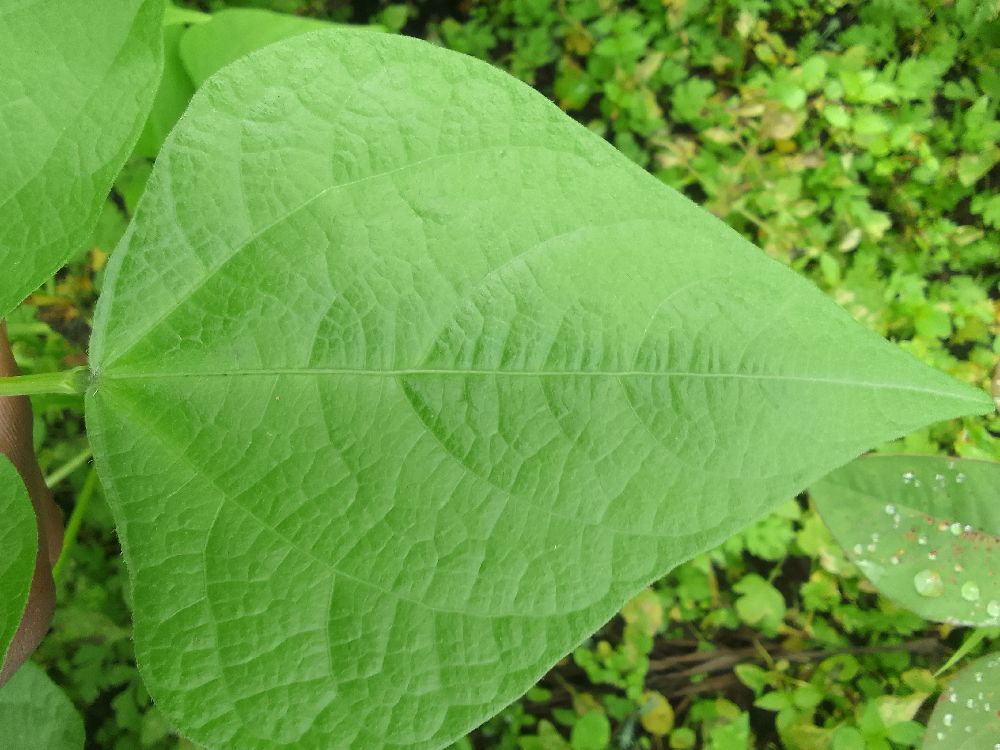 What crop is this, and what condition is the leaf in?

common bean, healthy
